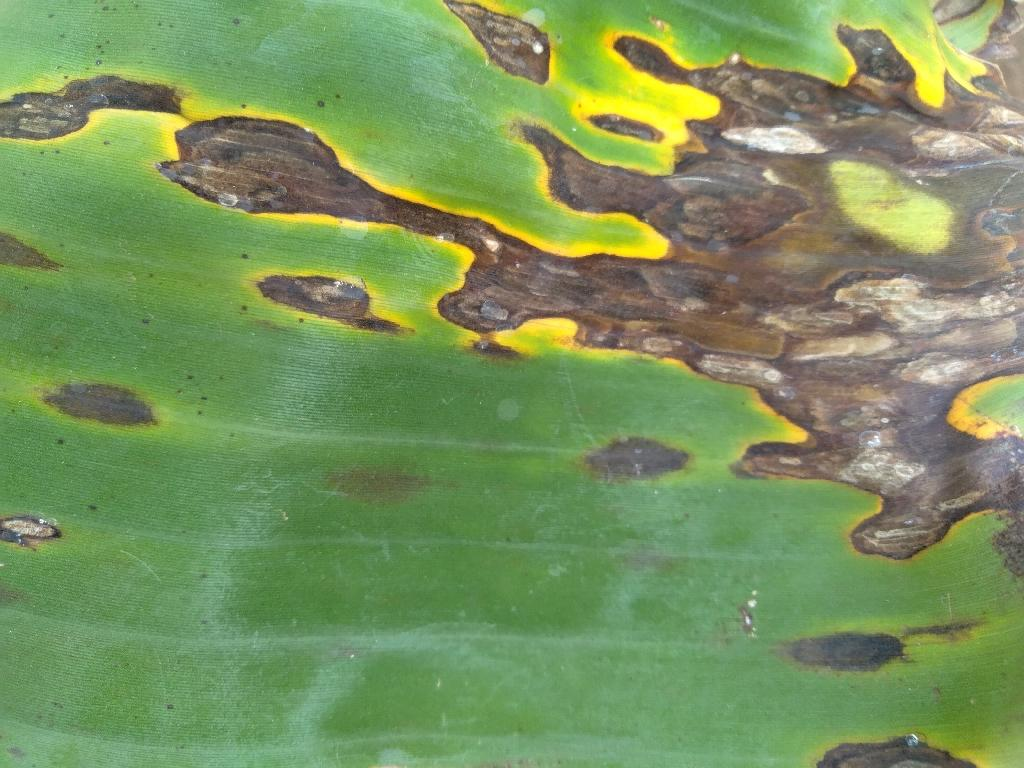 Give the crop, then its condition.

banana, black sigatoka
